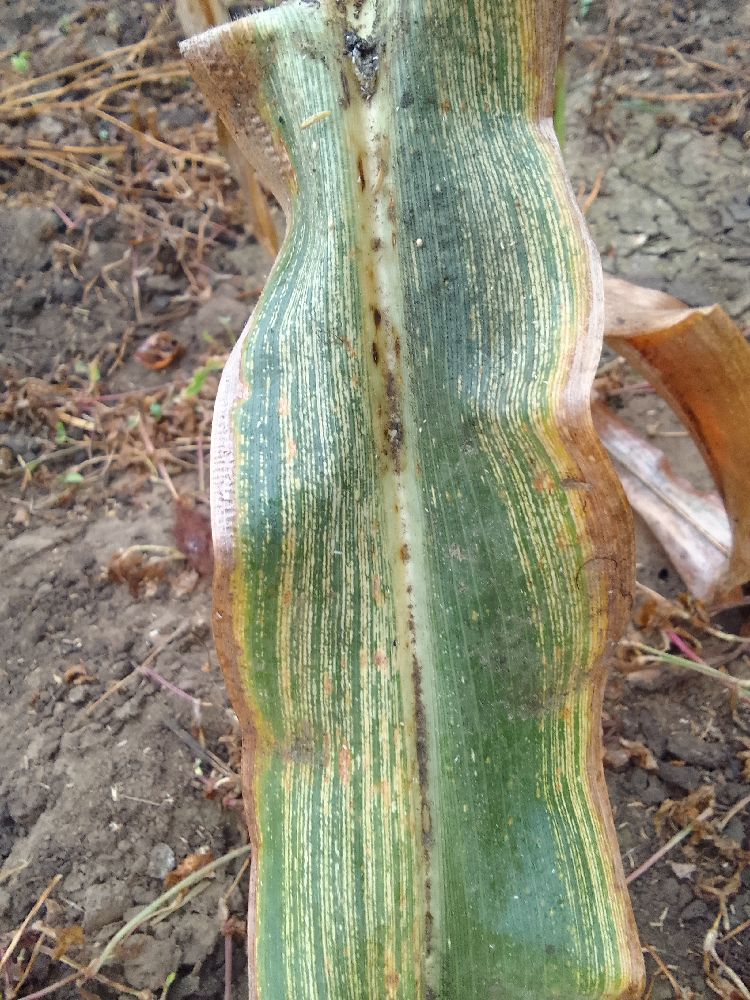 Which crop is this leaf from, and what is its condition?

maize, maize streak virus
